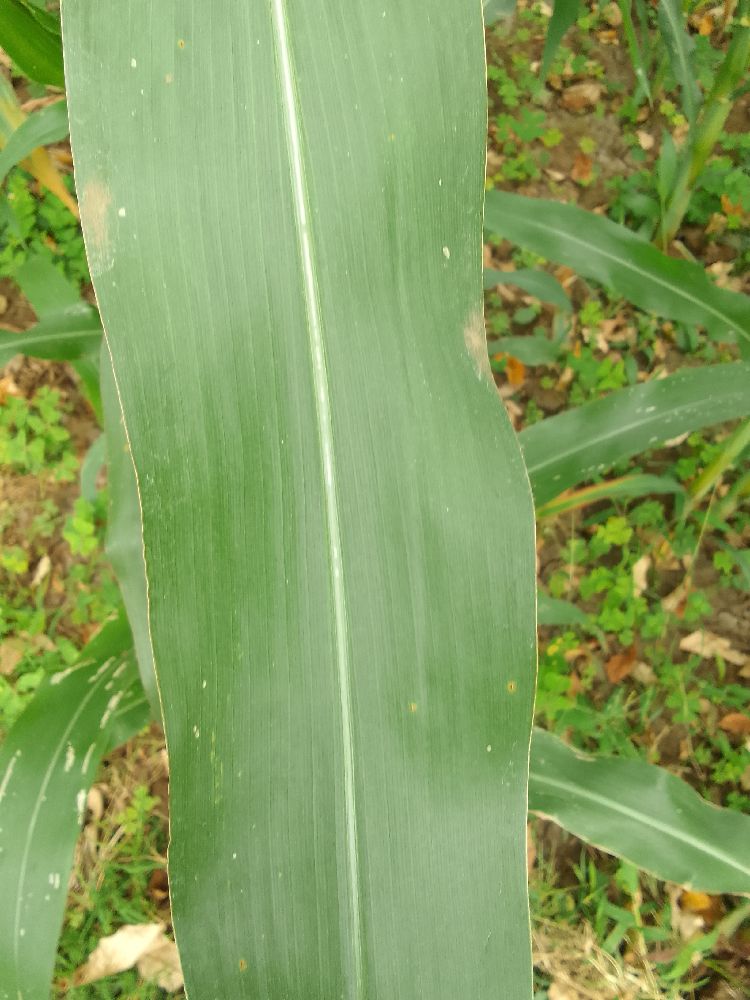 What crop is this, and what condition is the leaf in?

maize, healthy
